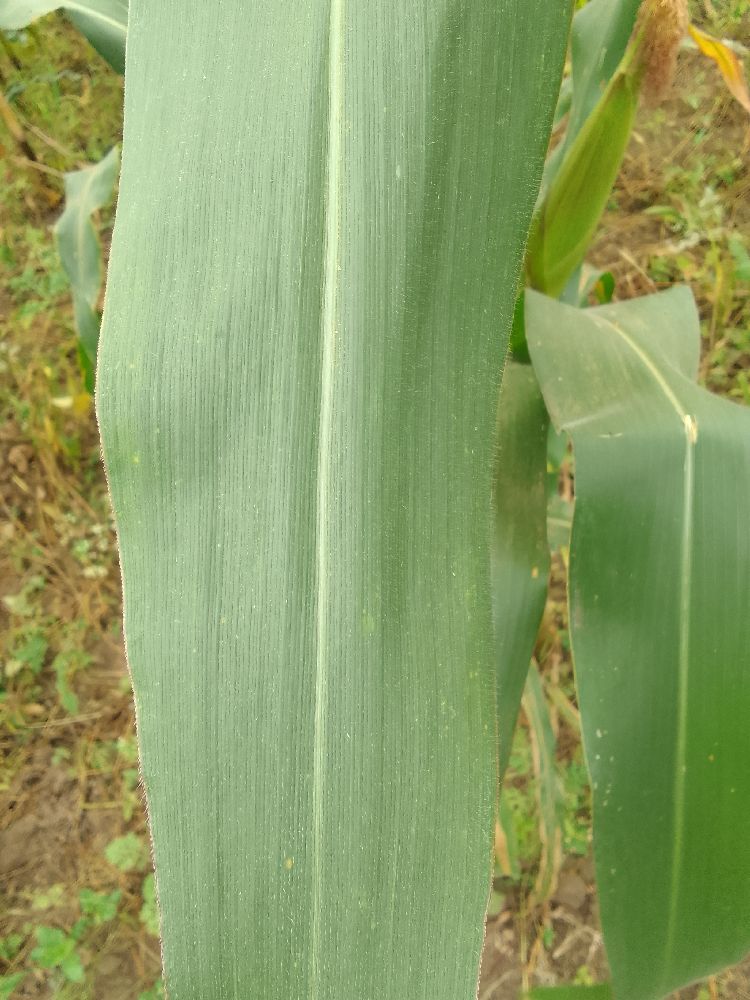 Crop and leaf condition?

maize, healthy
